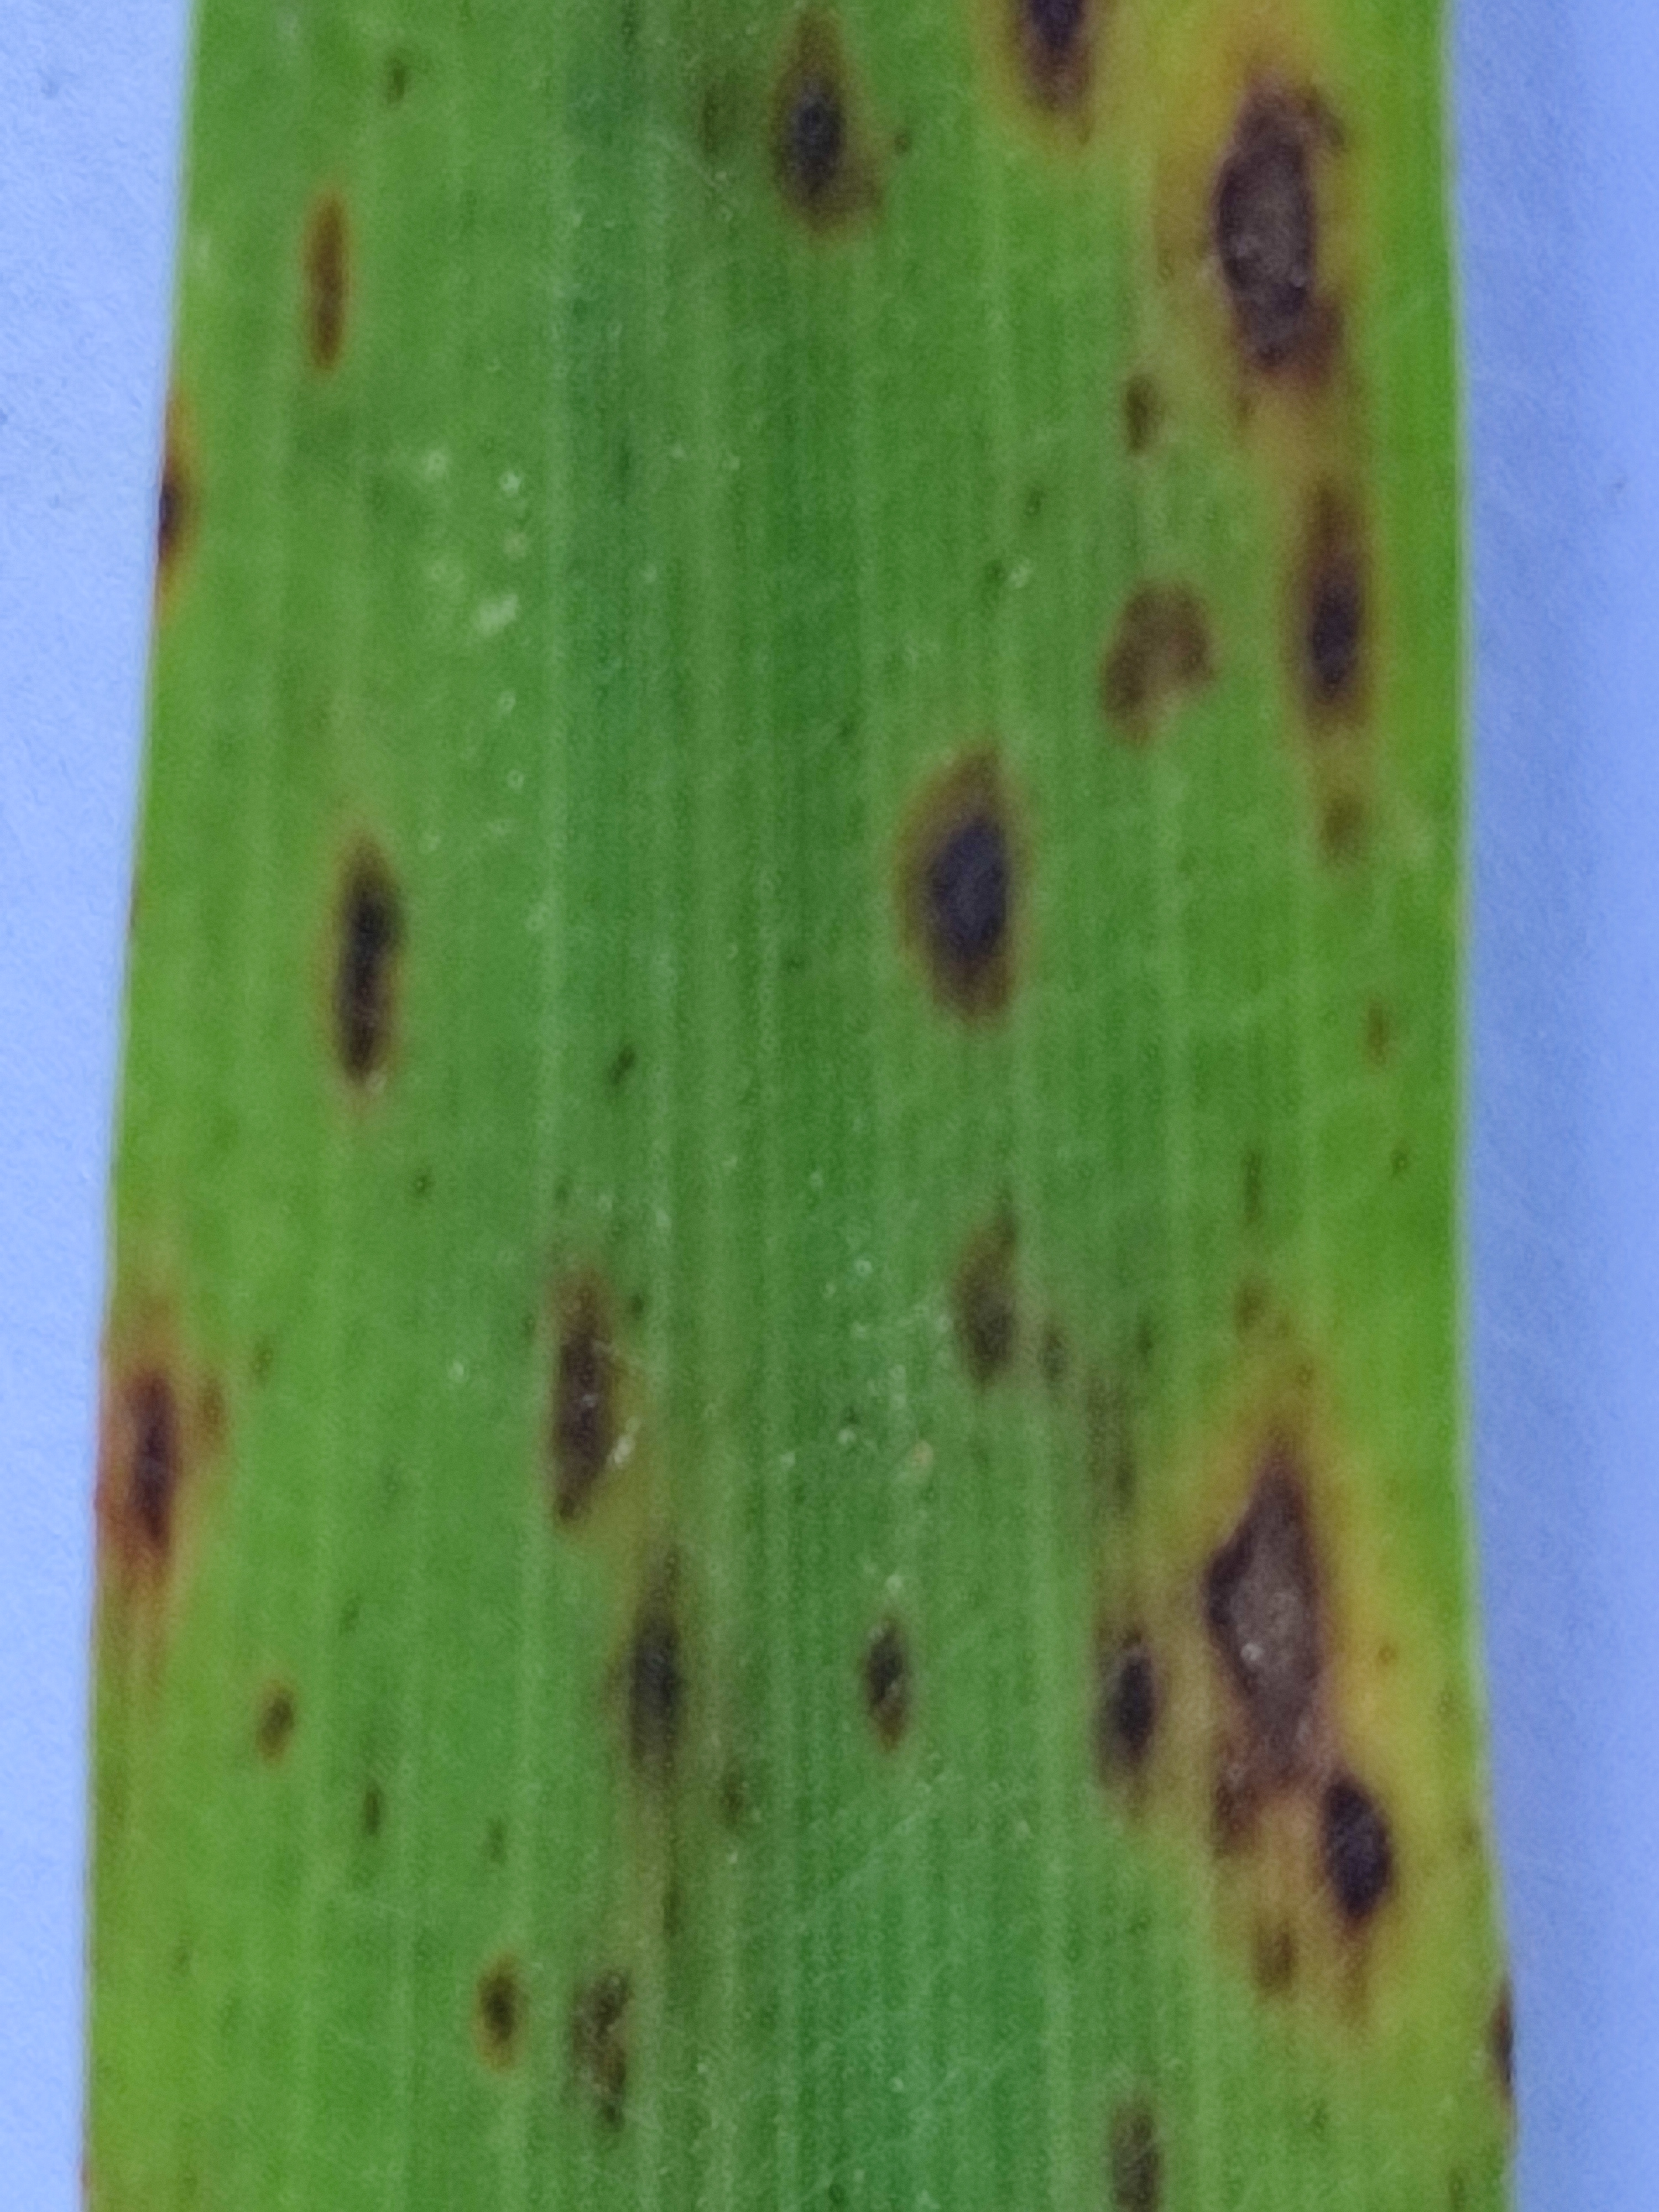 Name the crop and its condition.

pearl millet, pyricularia sp.
